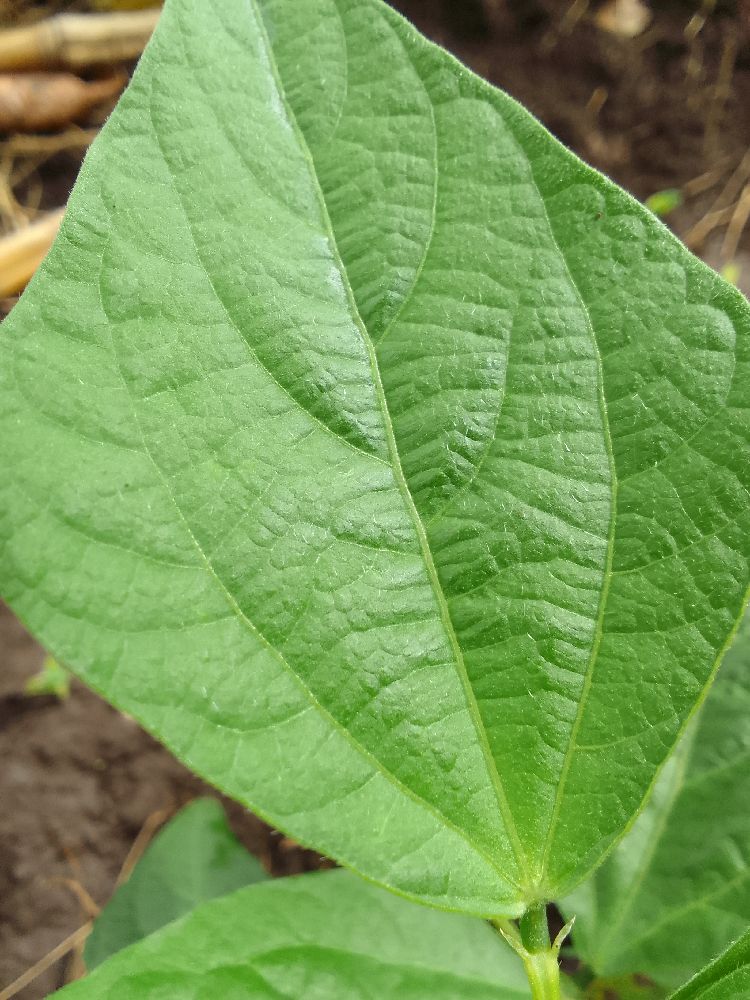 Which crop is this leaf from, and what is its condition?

common bean, healthy
